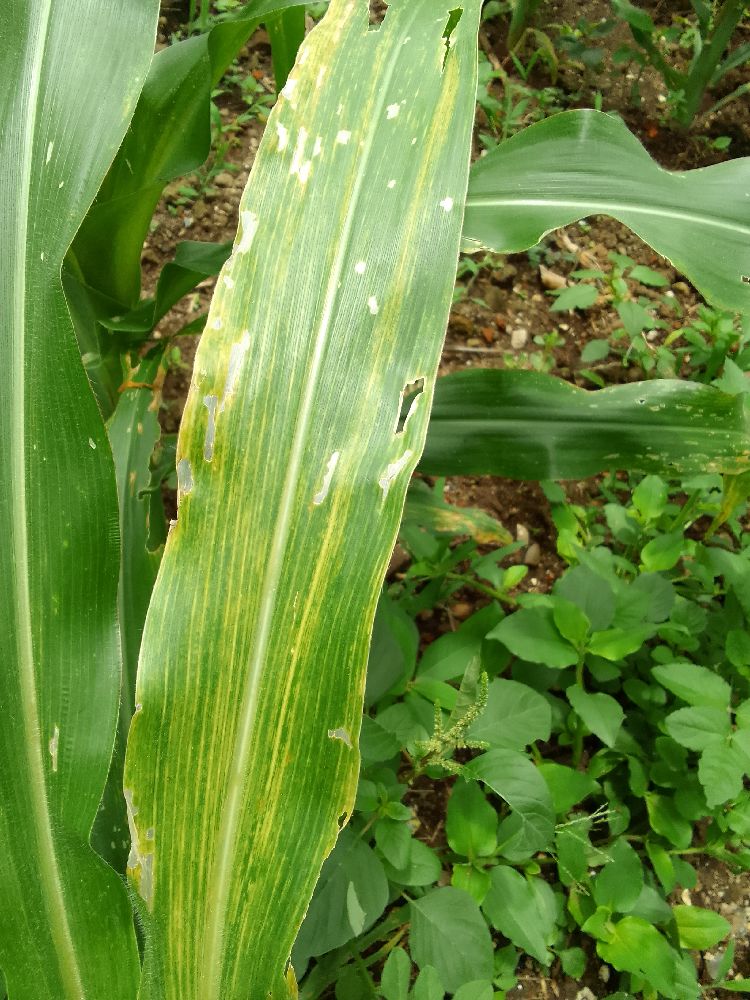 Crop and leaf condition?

maize, maize lethal necrosis
